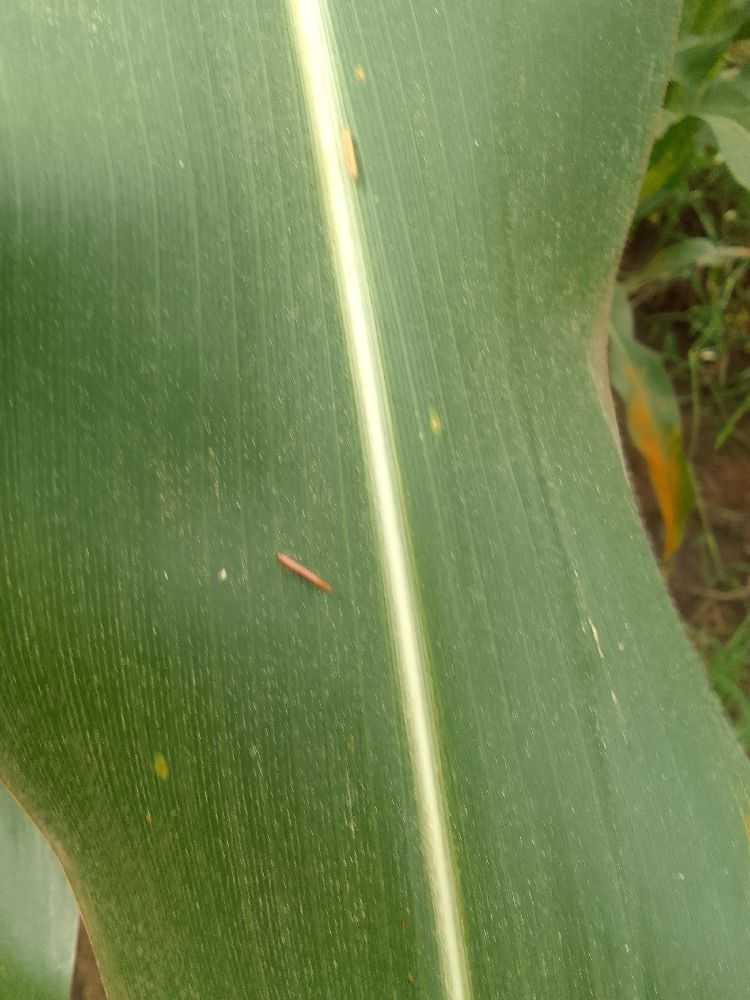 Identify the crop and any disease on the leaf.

maize, healthy
